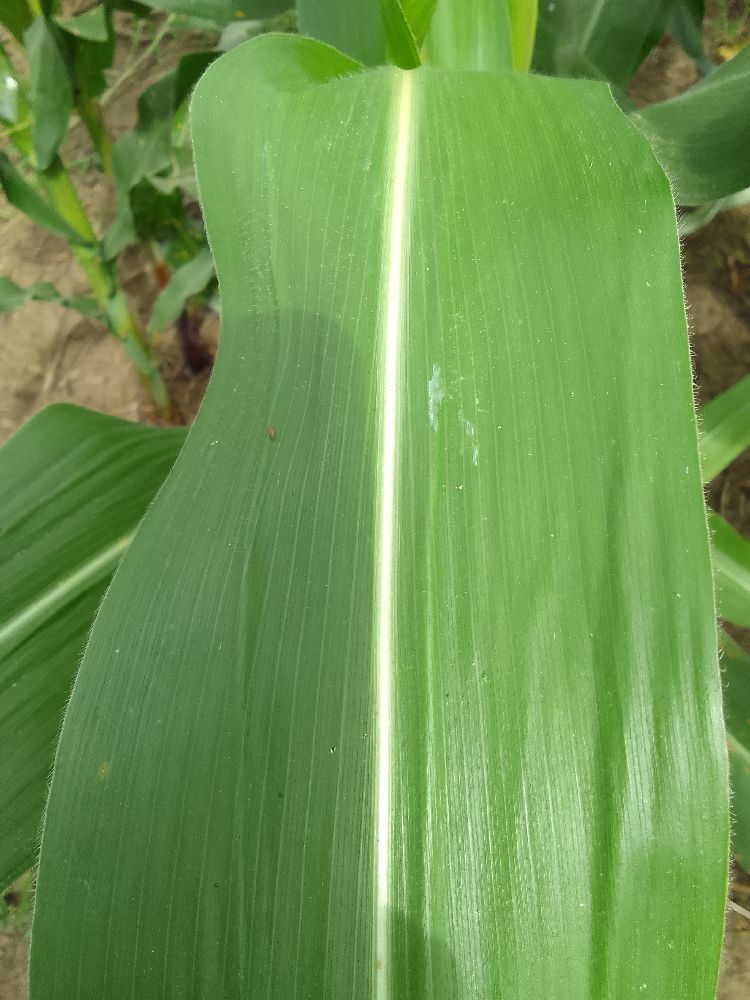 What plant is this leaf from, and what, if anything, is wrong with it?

maize, healthy
